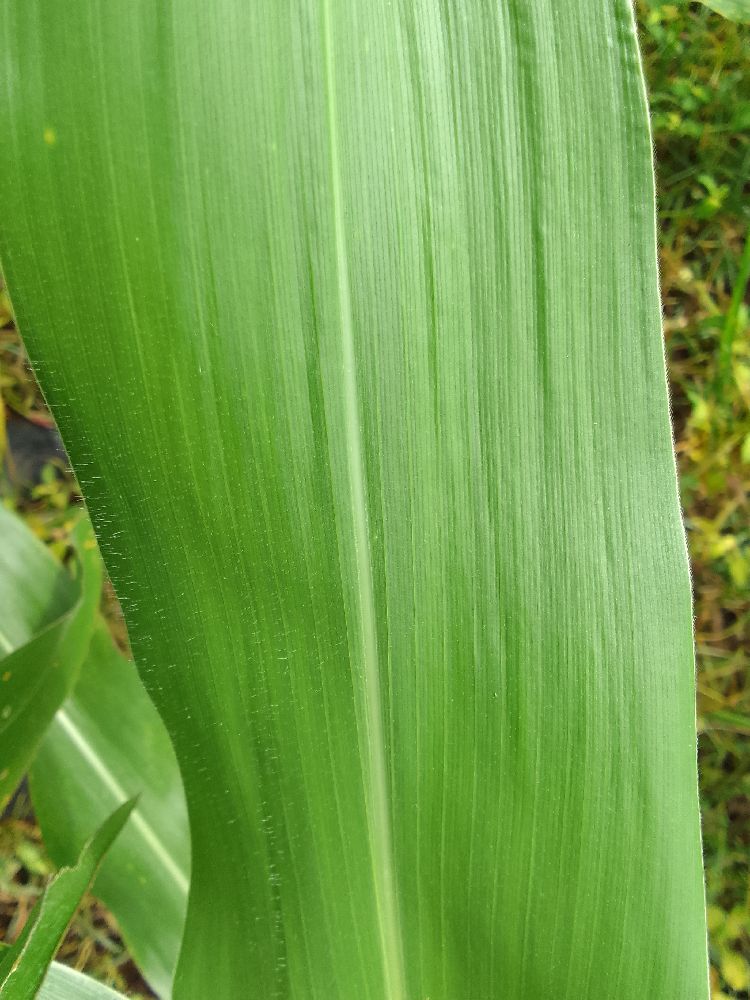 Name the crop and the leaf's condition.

maize, healthy
